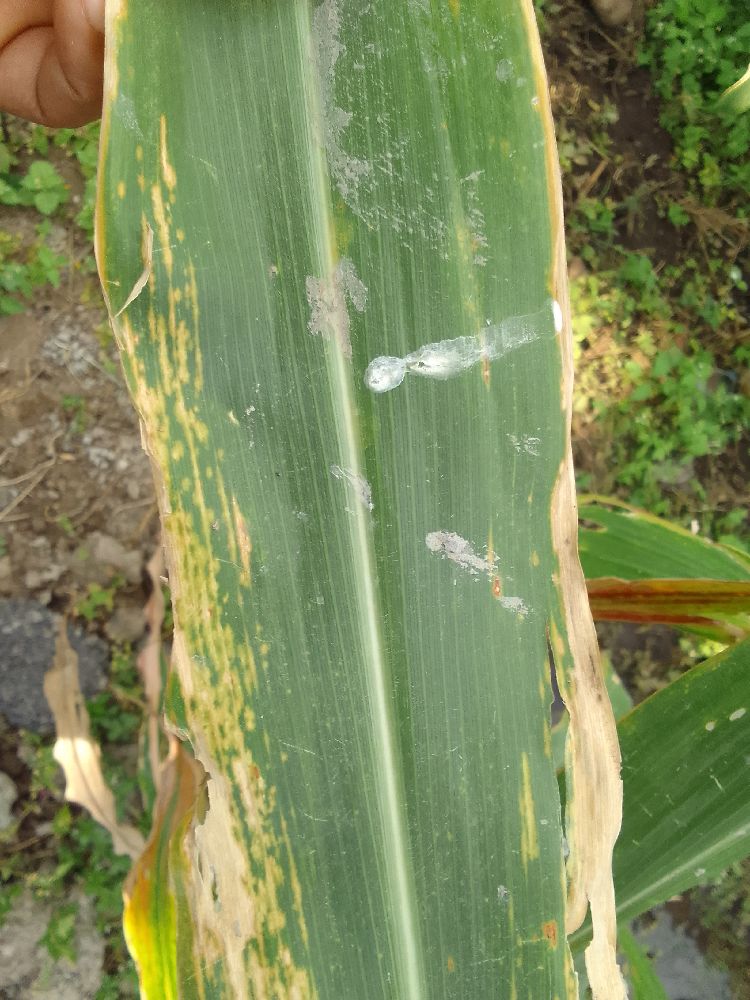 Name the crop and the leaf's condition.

maize, maize lethal necrosis
